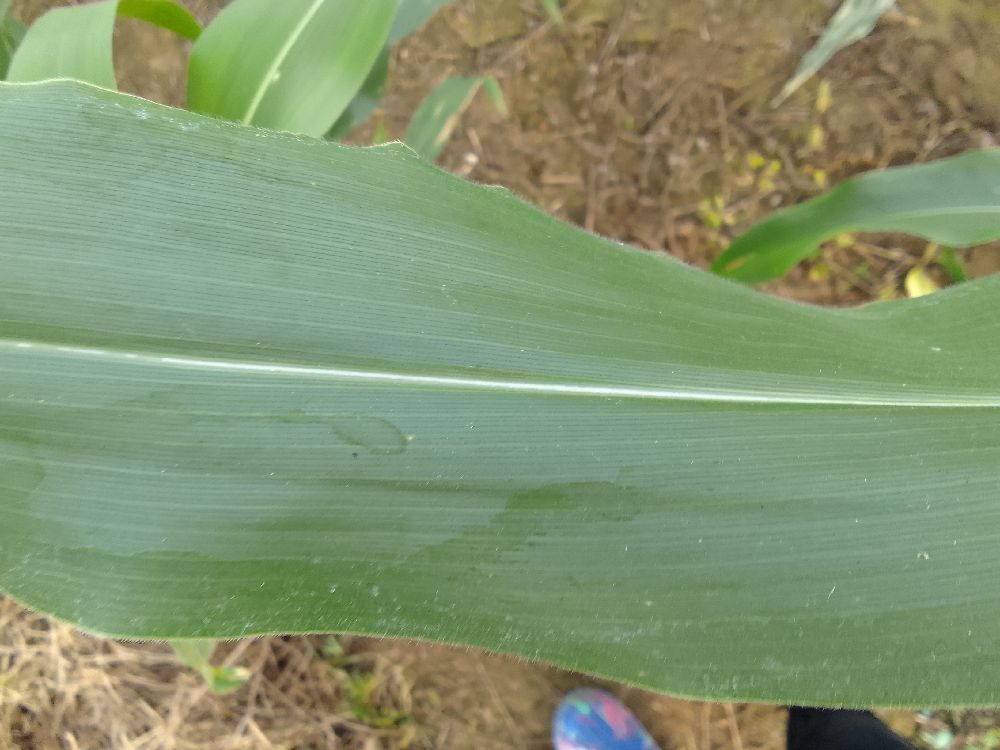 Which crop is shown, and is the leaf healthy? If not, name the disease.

maize, healthy
